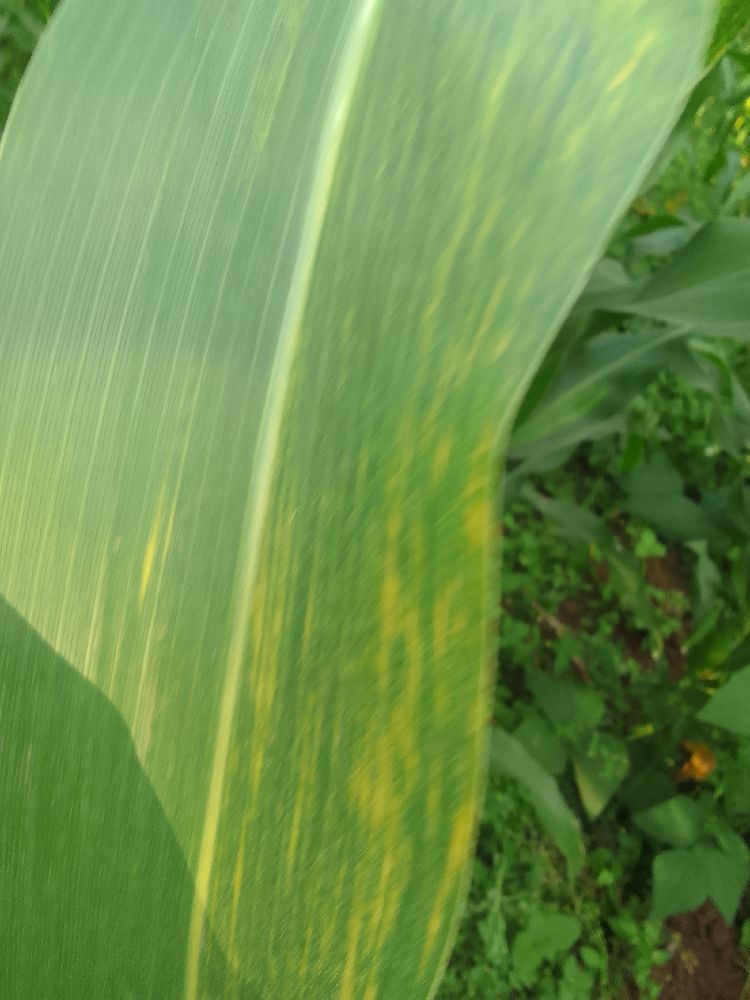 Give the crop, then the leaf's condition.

maize, maize lethal necrosis
